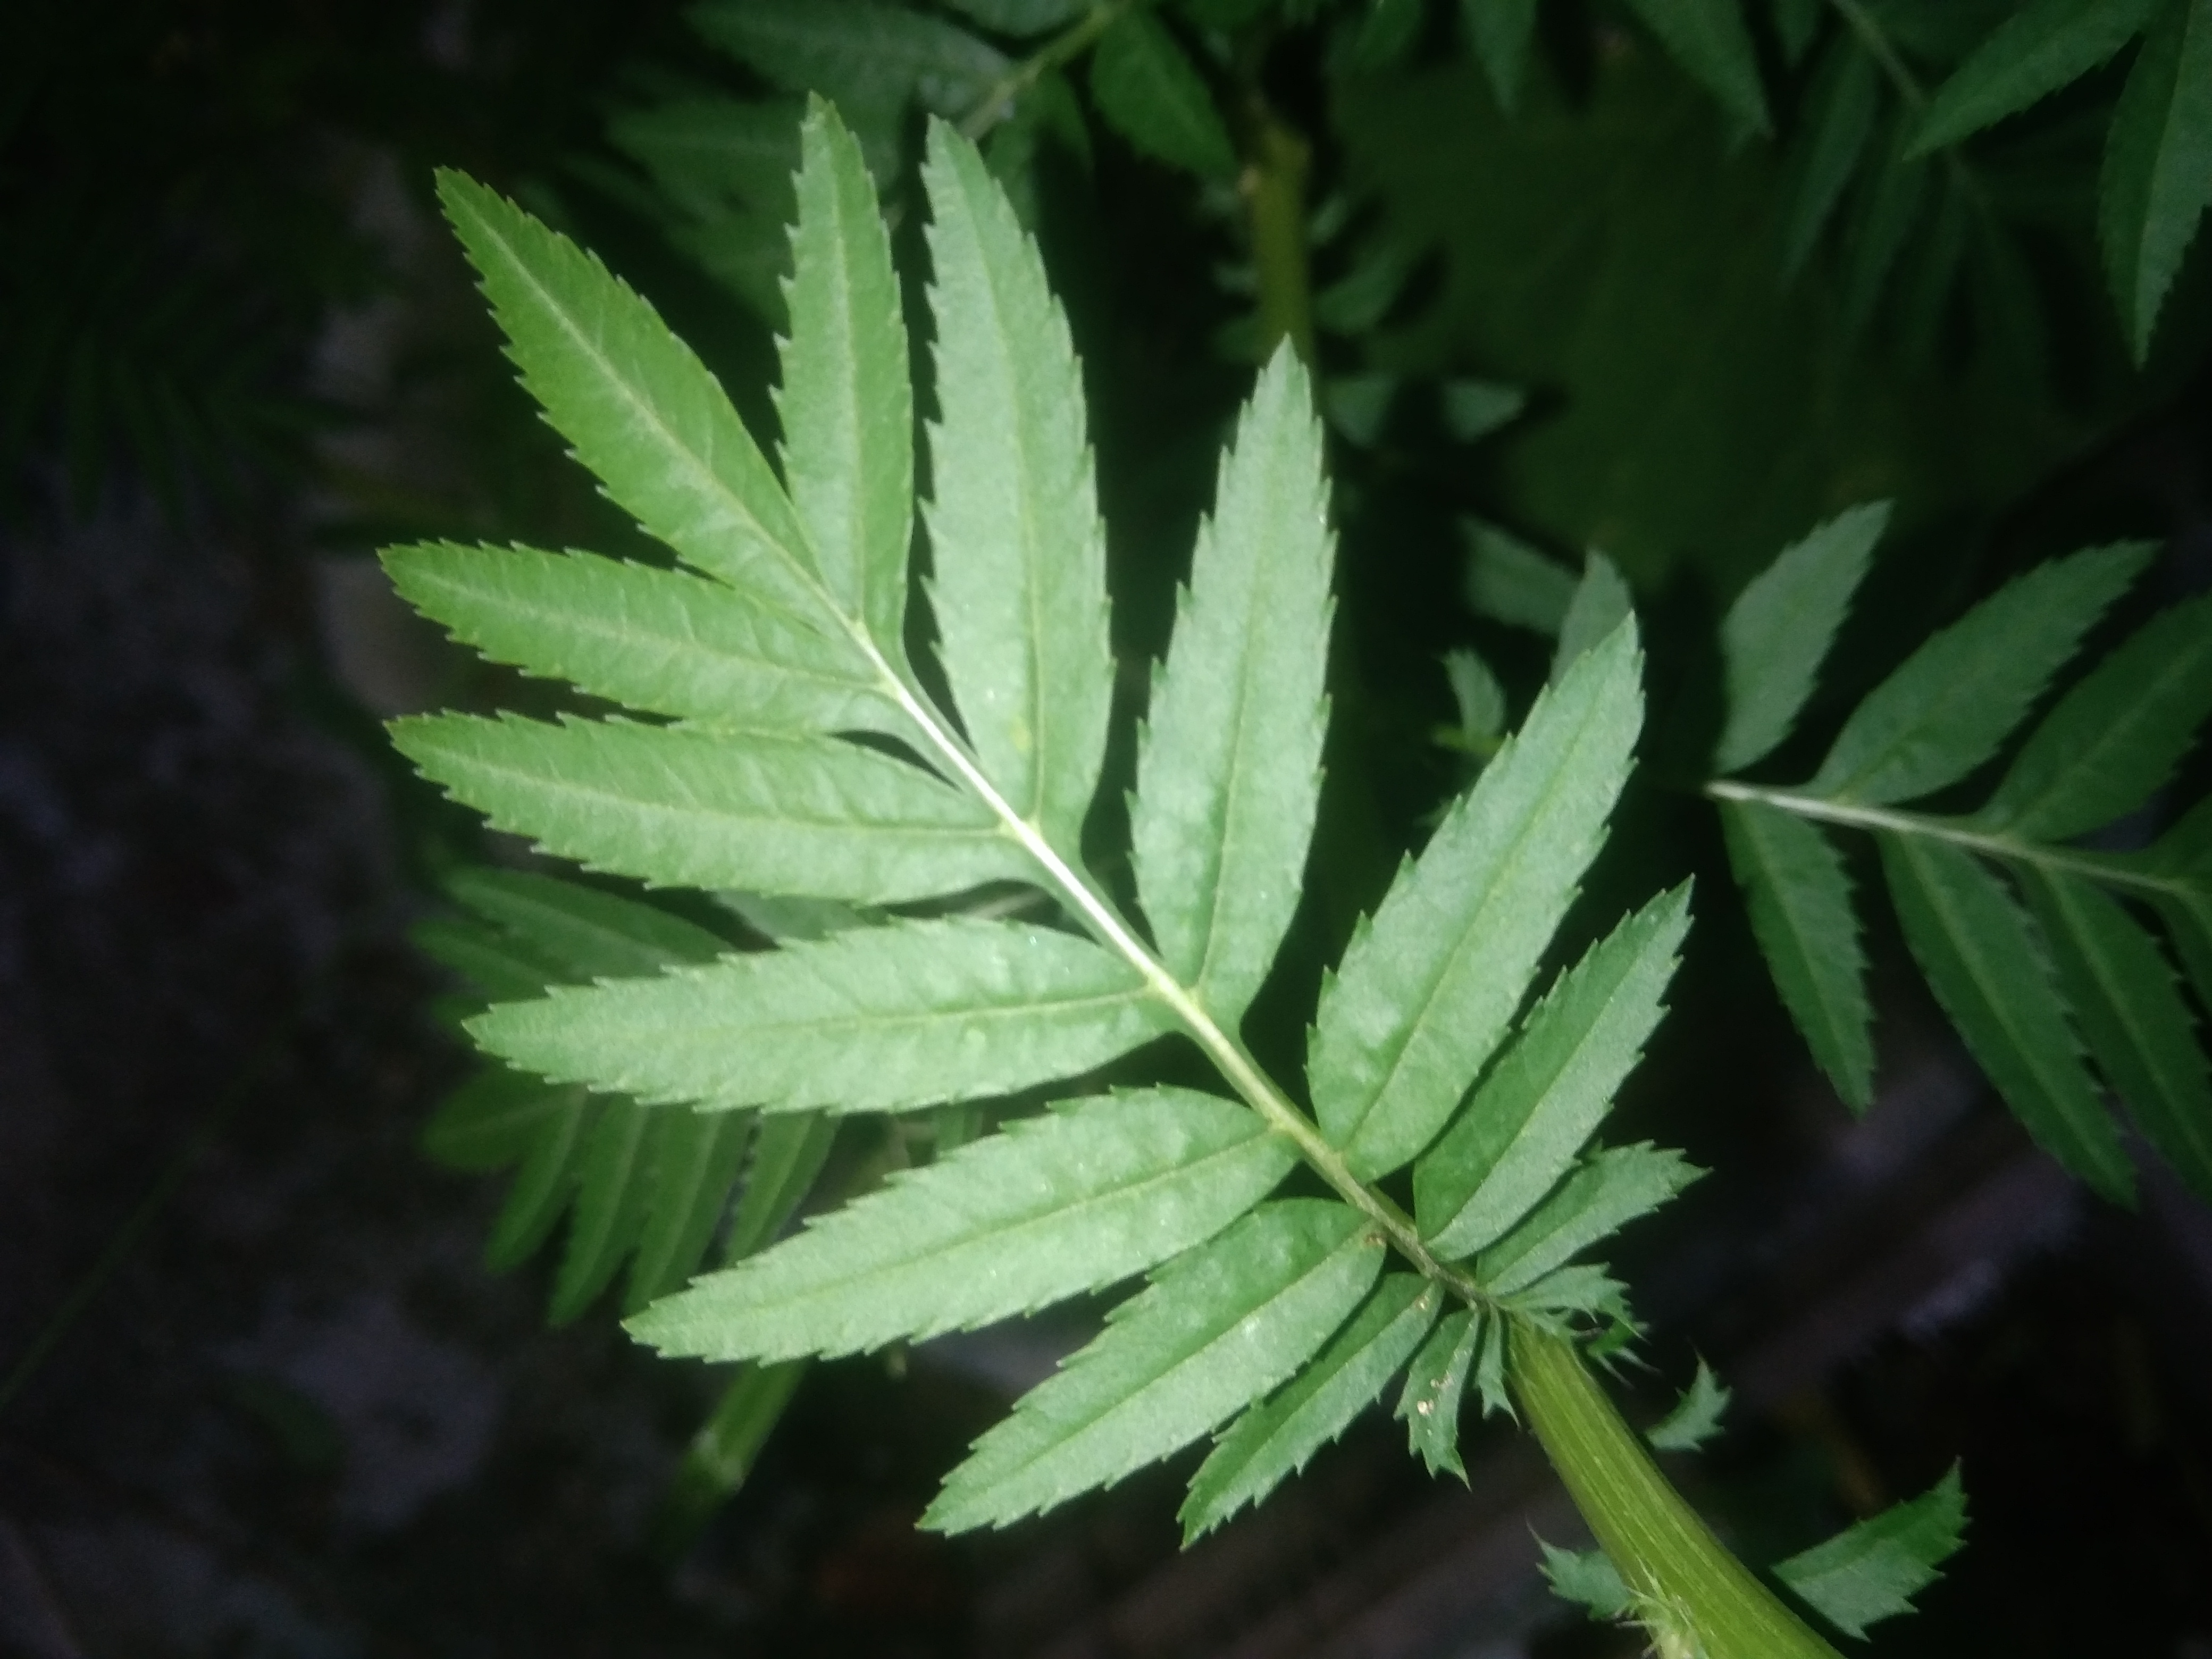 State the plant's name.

marigold
